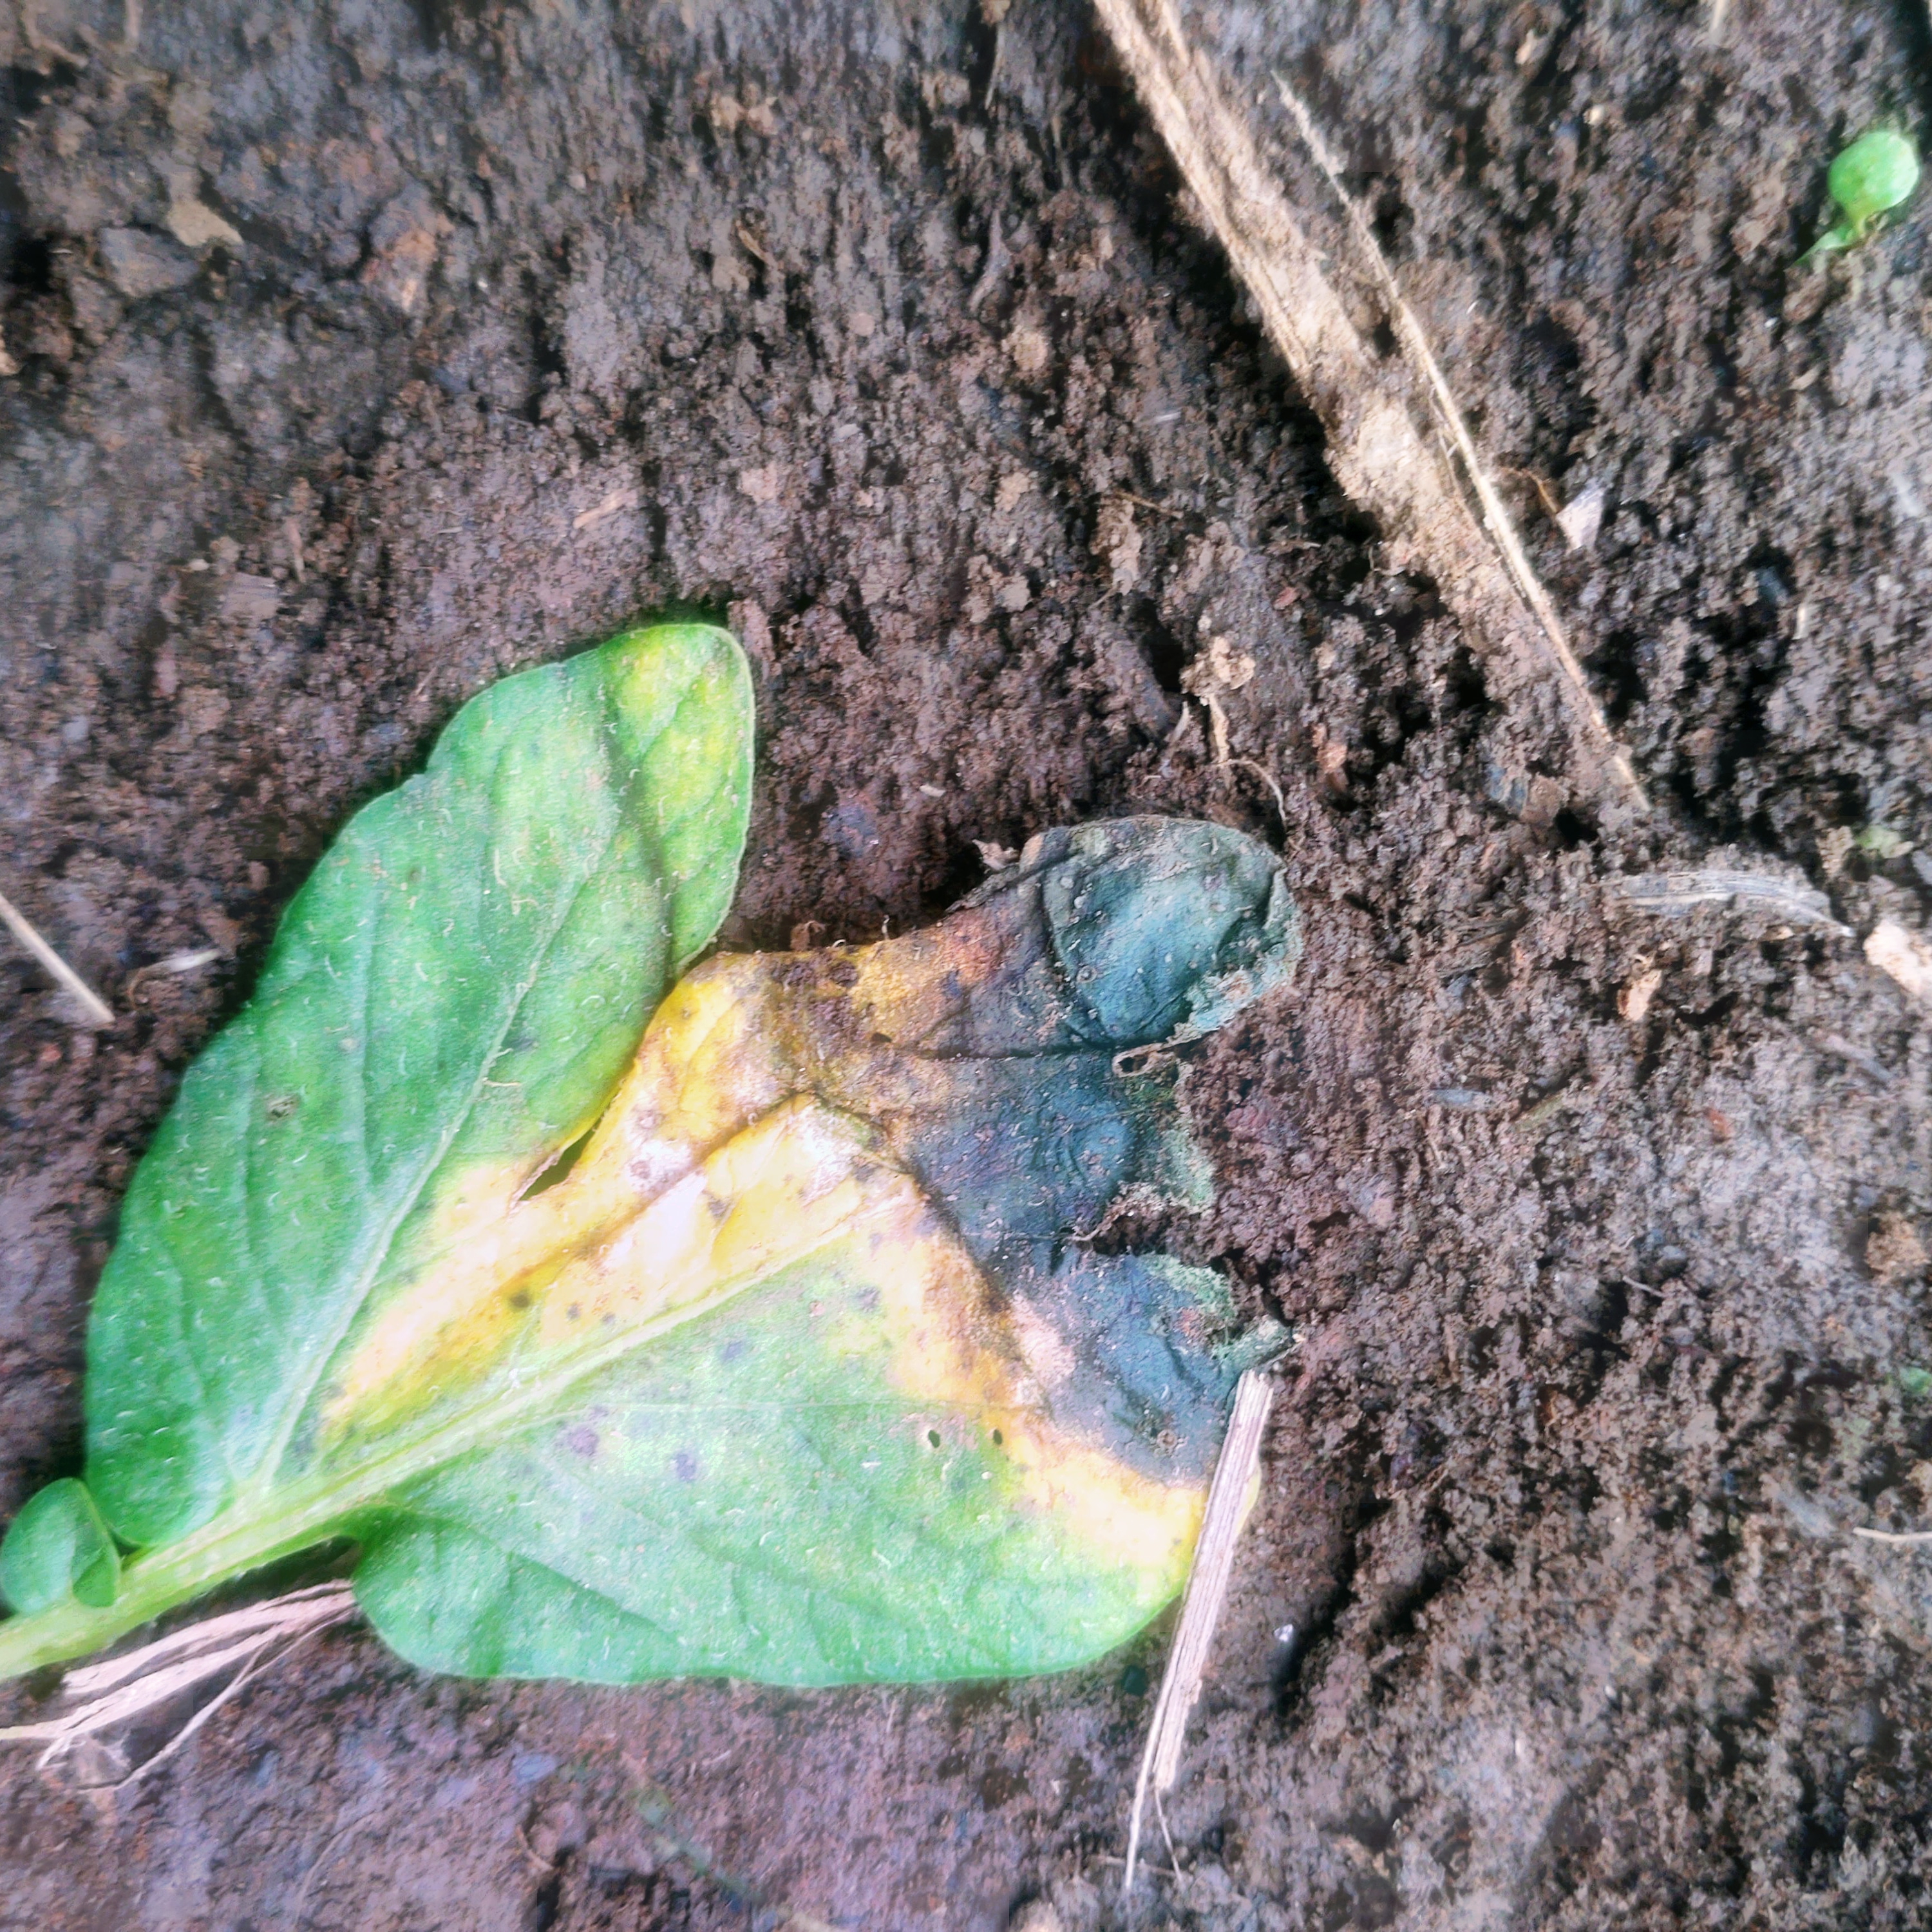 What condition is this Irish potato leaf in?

late blight
